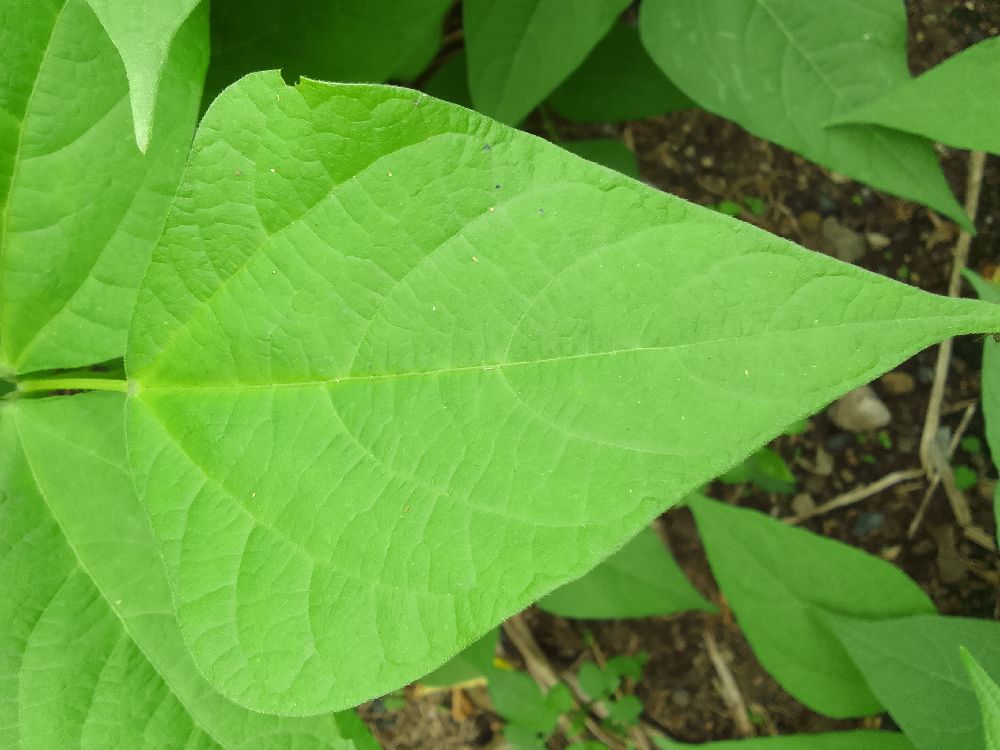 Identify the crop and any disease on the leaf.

common bean, healthy
